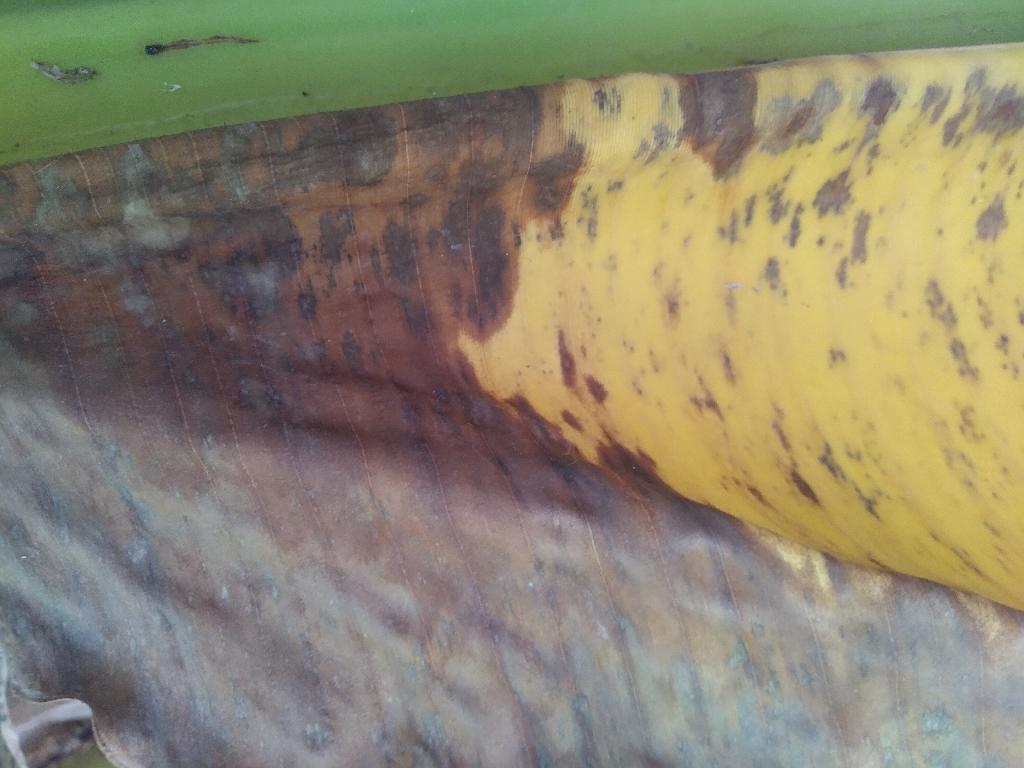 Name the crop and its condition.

banana, black sigatoka
